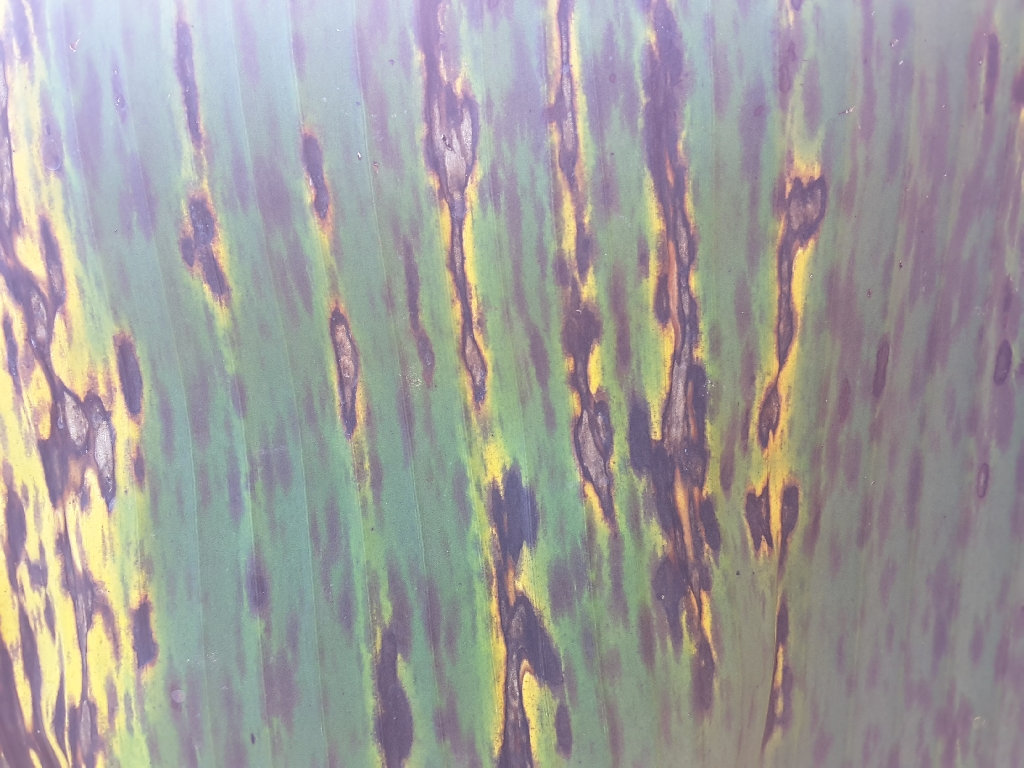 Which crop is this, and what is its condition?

banana, black sigatoka
